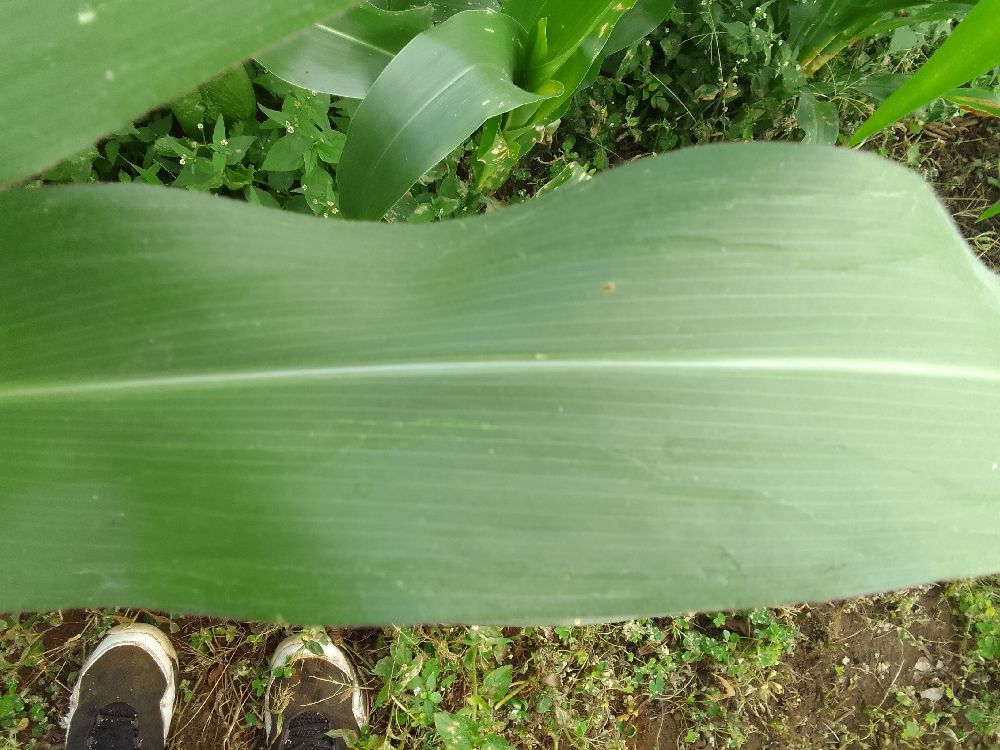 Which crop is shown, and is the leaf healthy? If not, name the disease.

maize, healthy
